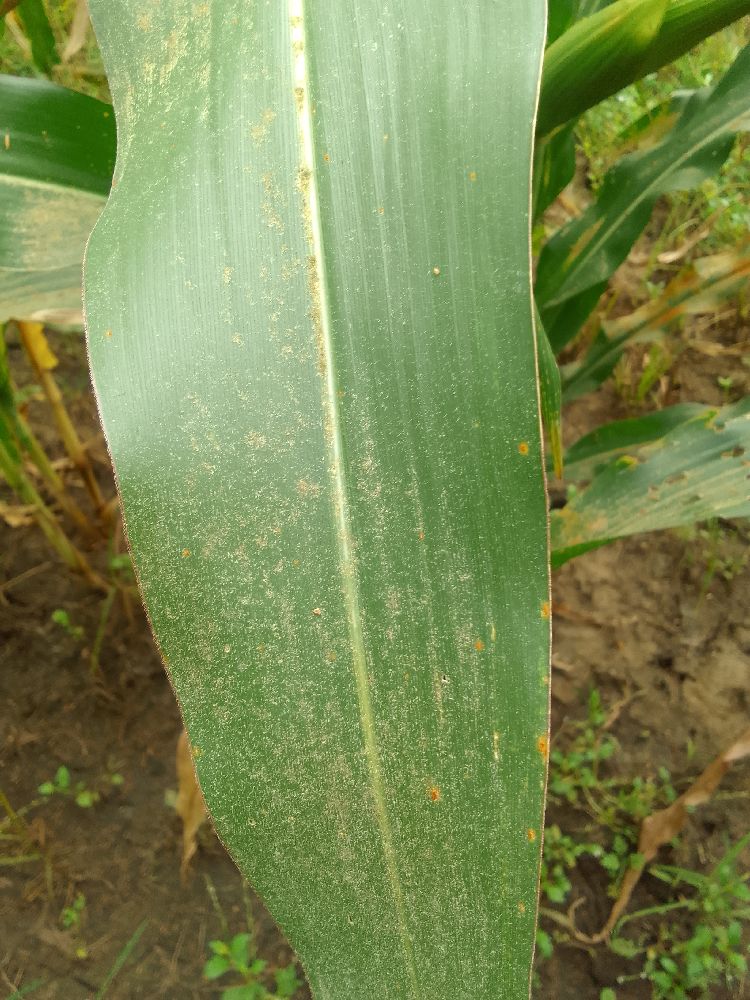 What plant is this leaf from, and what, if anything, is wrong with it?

maize, healthy
